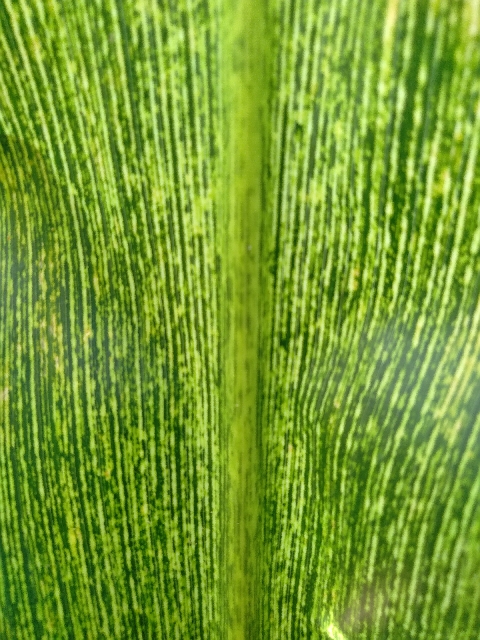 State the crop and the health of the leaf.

maize, maize streak virus
